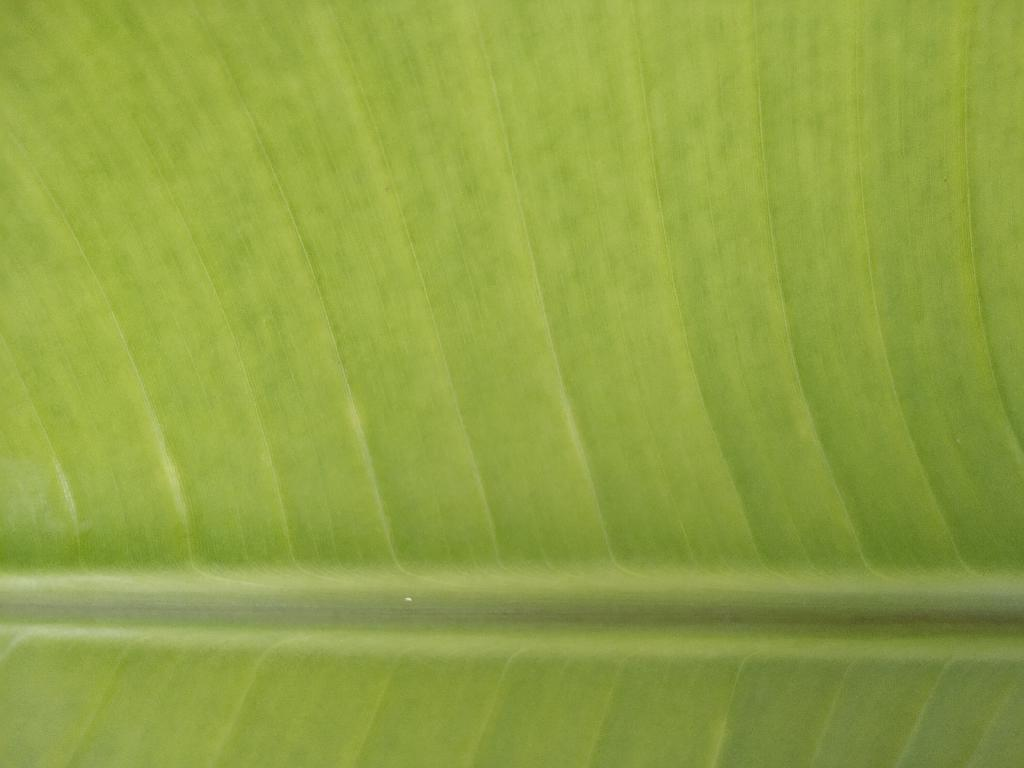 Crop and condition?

banana, healthy
